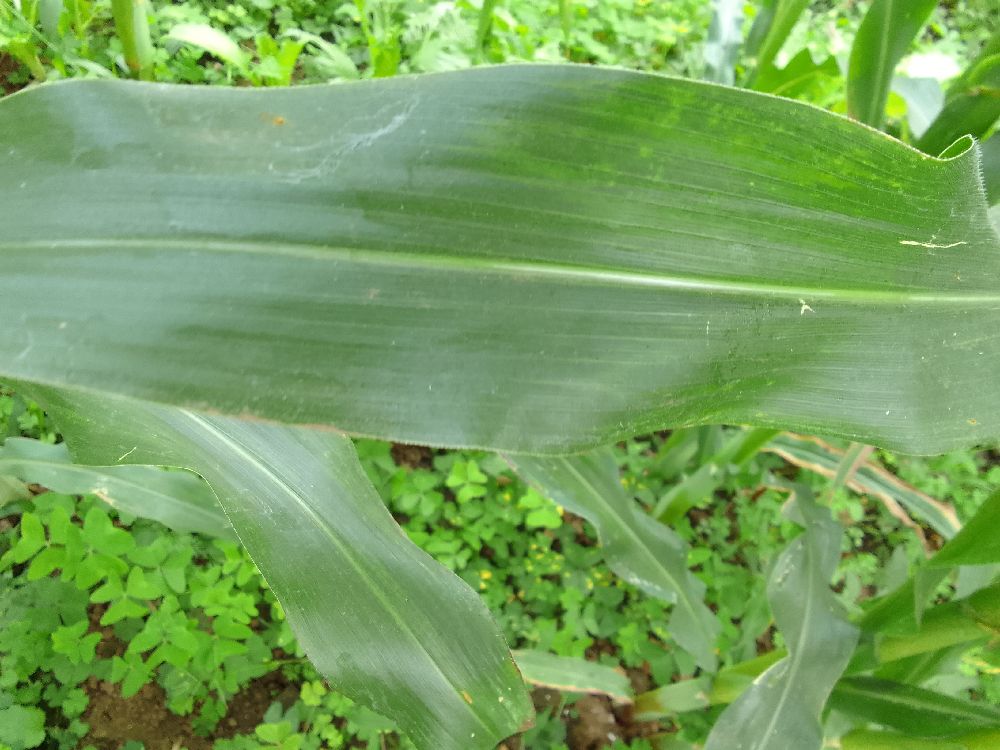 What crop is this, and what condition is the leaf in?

maize, healthy
